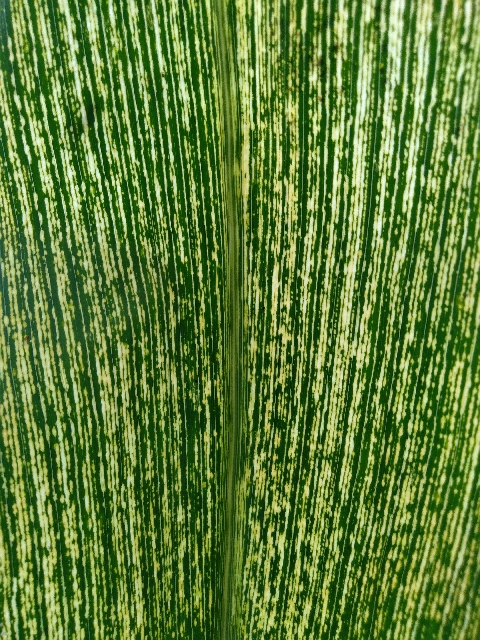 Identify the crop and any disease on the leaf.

maize, maize streak virus
